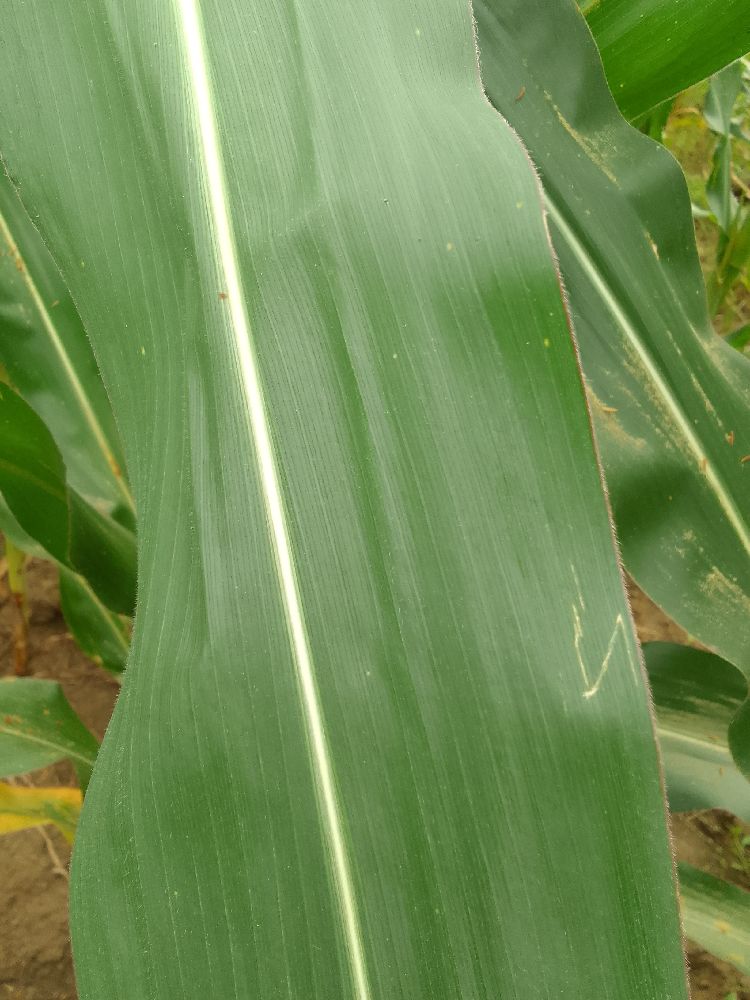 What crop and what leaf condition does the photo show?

maize, healthy
